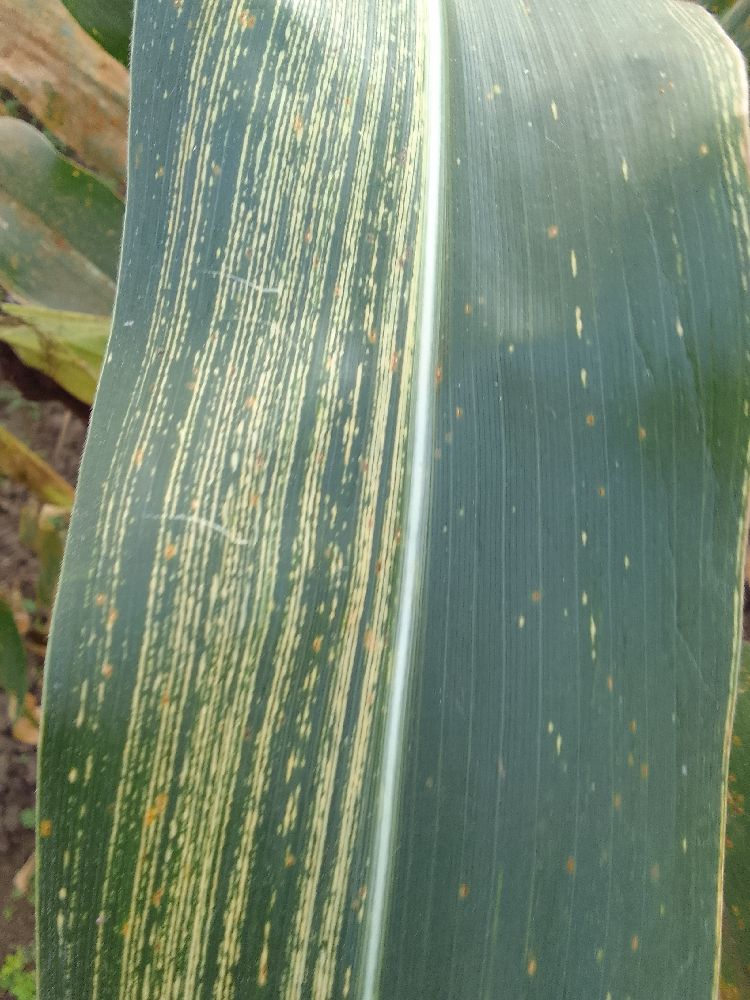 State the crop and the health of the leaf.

maize, maize streak virus
